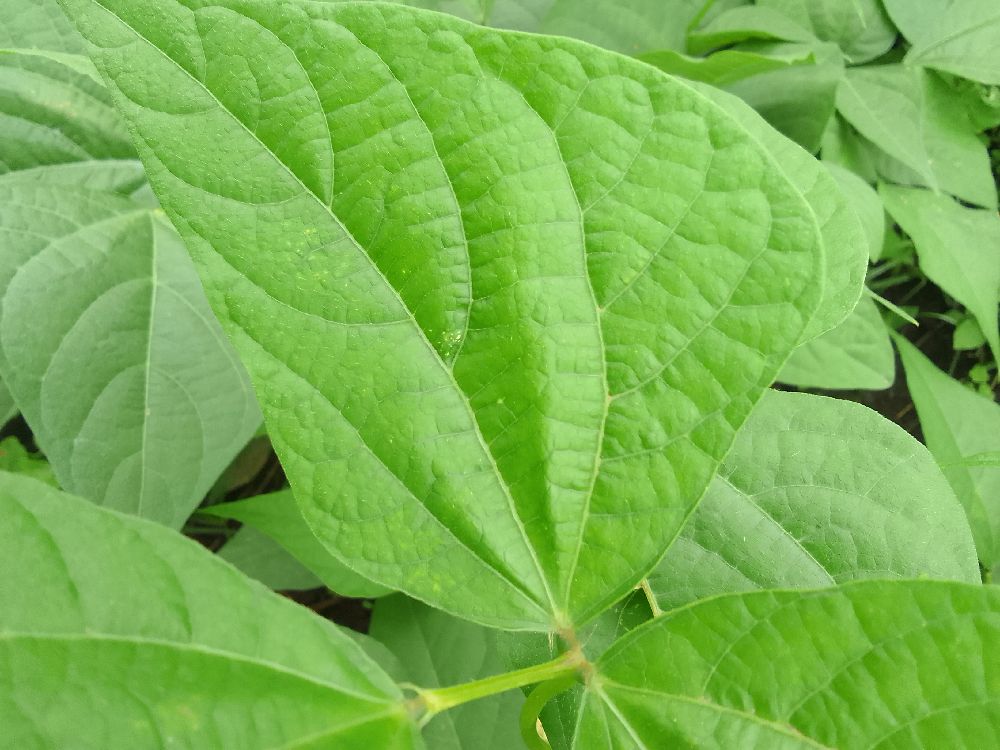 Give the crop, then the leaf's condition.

common bean, healthy
